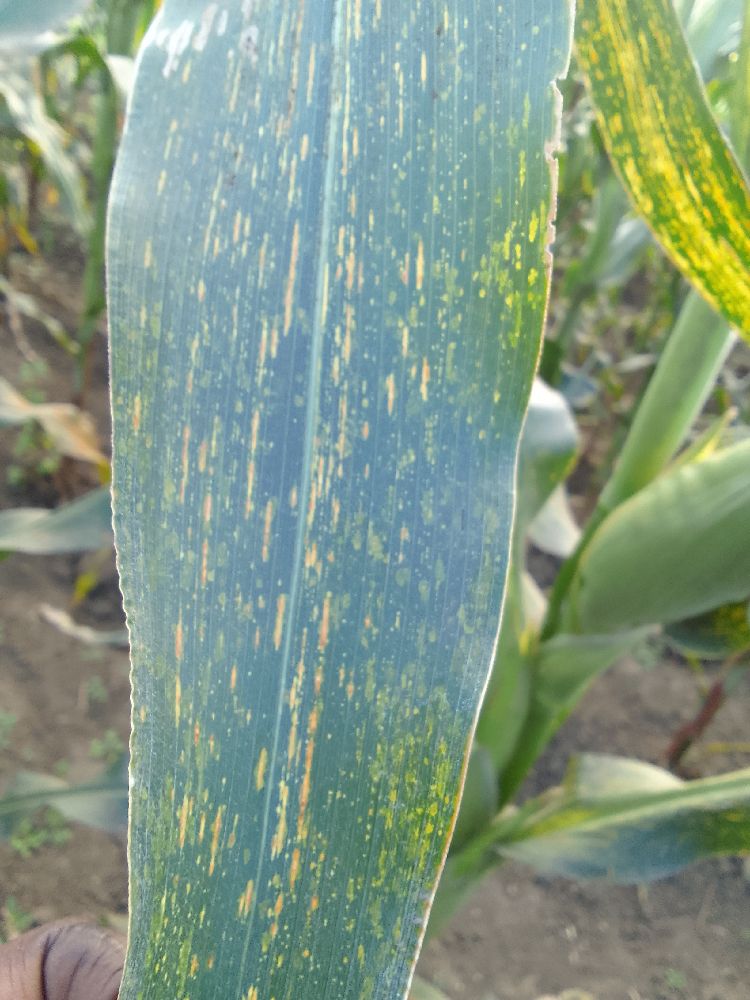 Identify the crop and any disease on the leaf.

maize, maize streak virus
